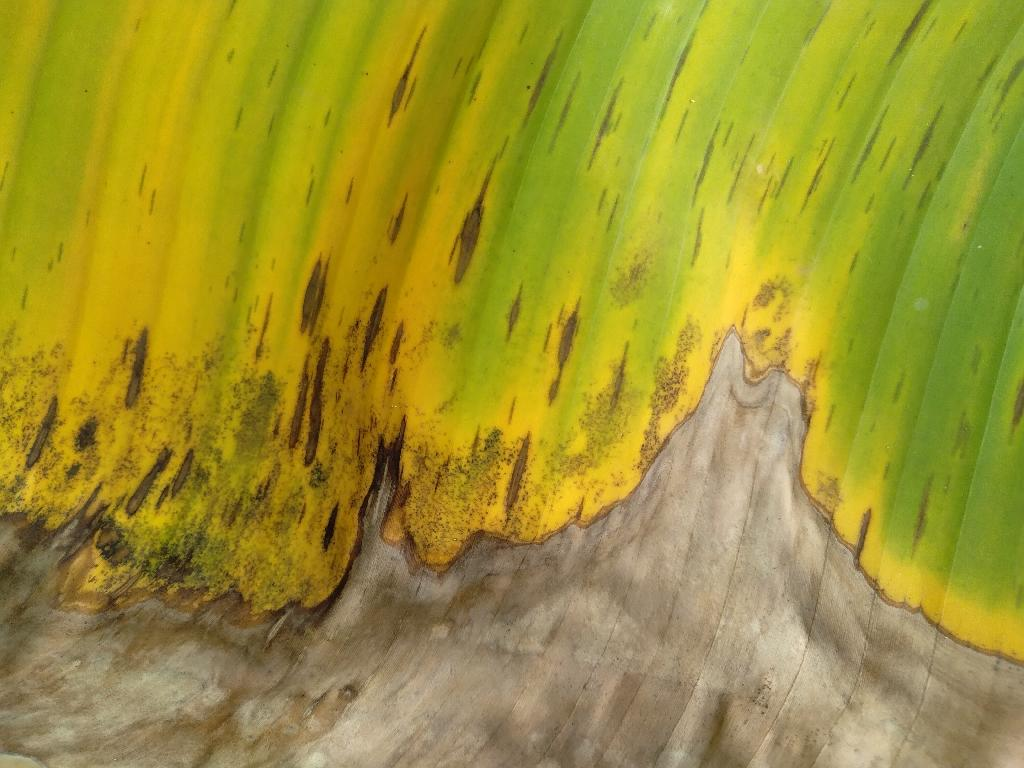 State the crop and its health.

banana, black sigatoka
